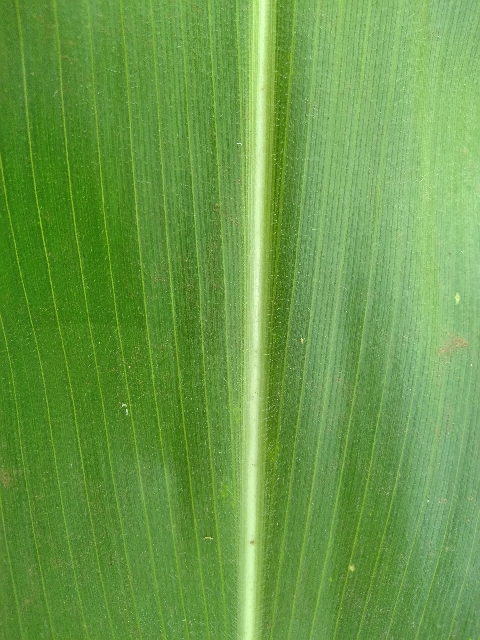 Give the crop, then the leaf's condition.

maize, healthy
